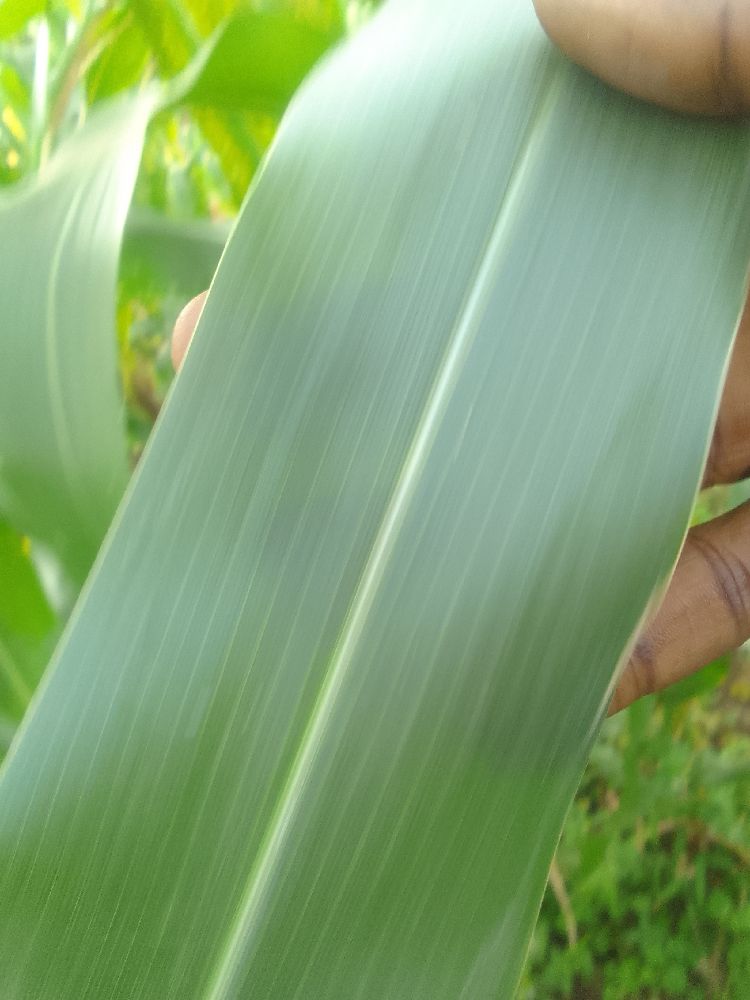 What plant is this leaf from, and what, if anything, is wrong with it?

maize, healthy
